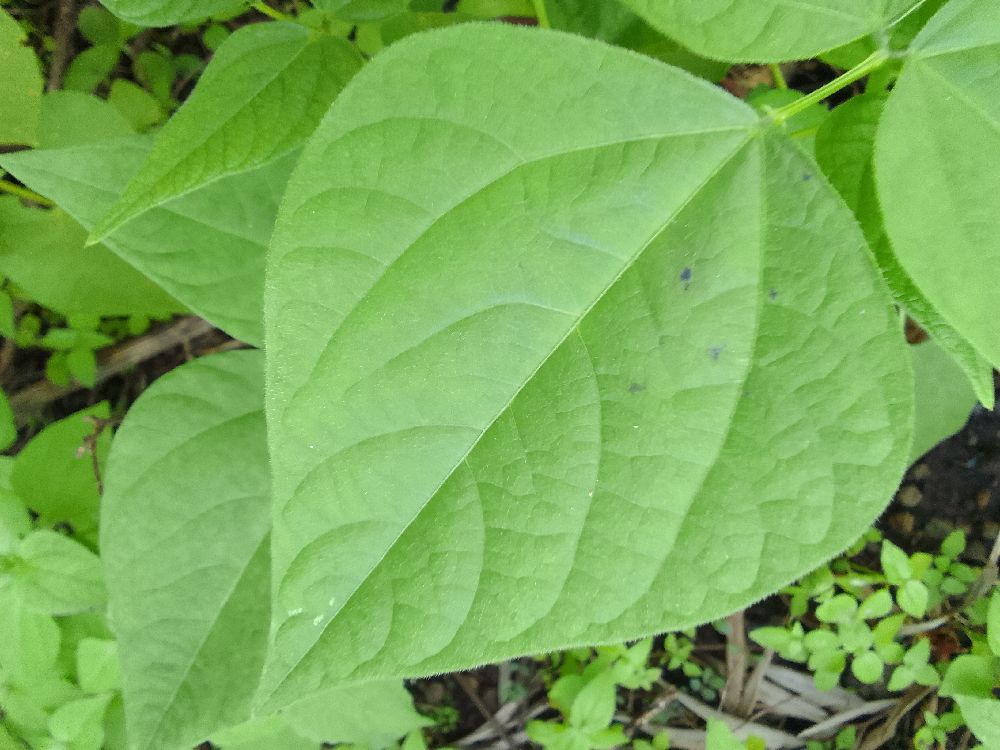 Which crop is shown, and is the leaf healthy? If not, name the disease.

common bean, healthy
